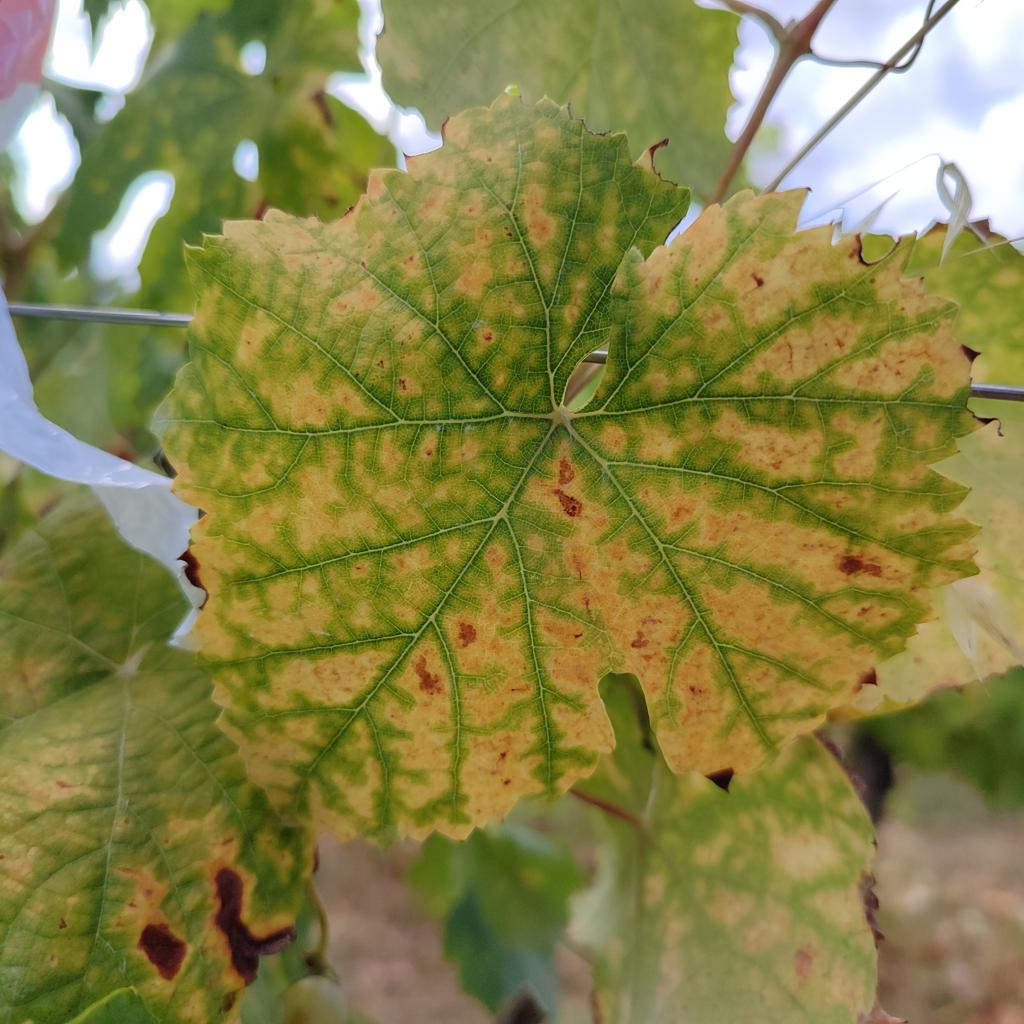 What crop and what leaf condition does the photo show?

grapevine, esca complex
